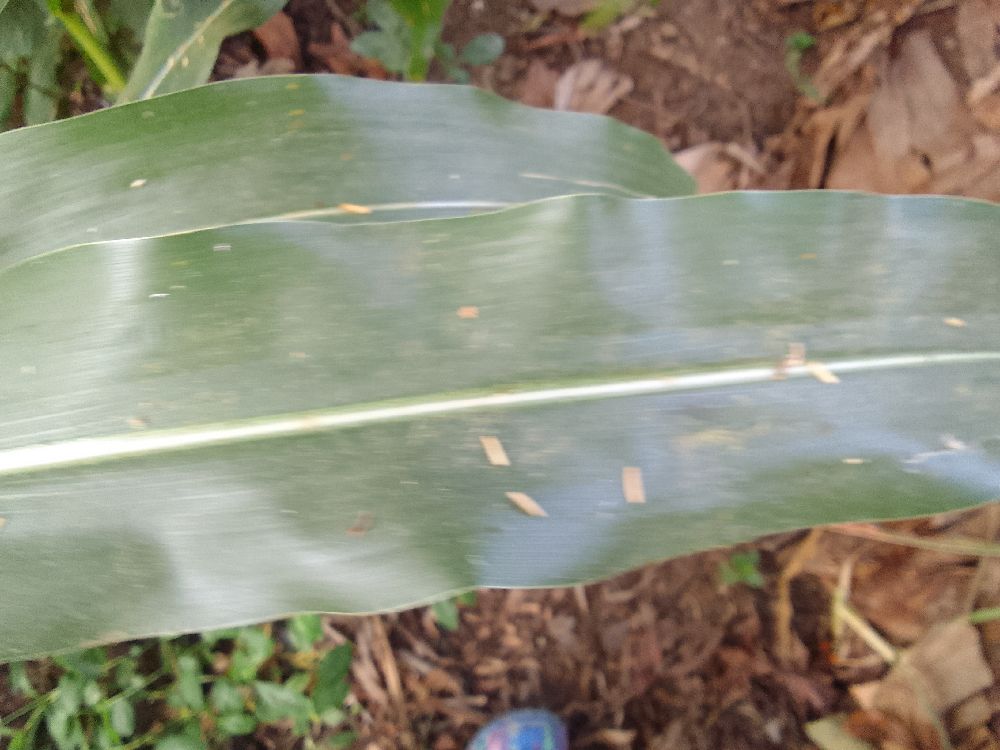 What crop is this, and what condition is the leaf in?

maize, healthy
